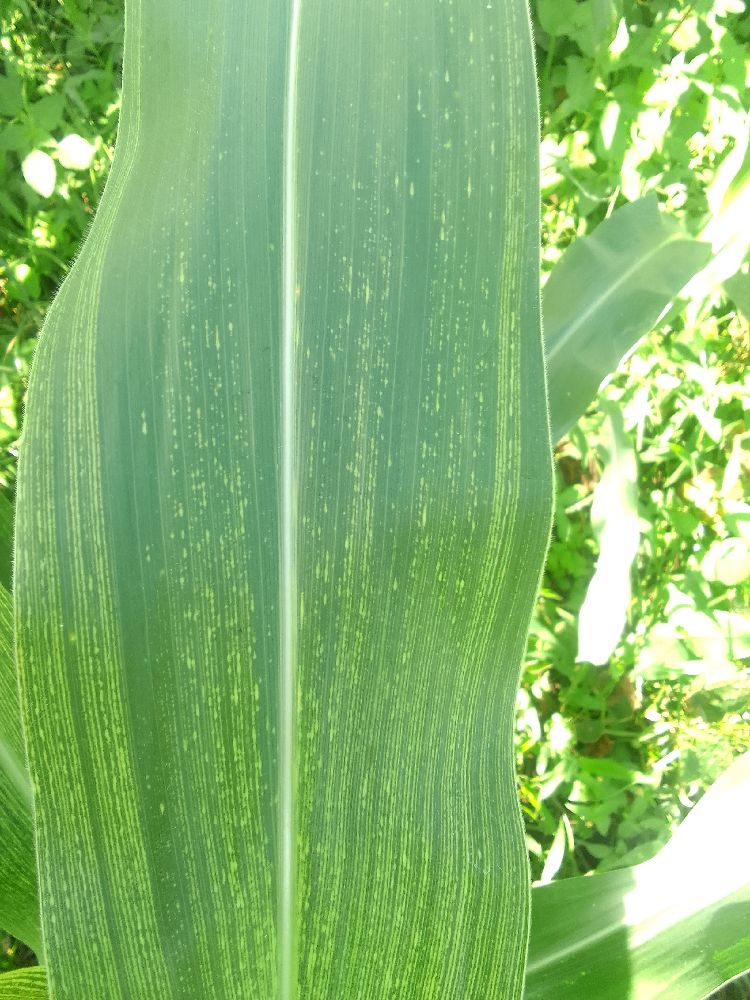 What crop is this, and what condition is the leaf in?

maize, maize streak virus
